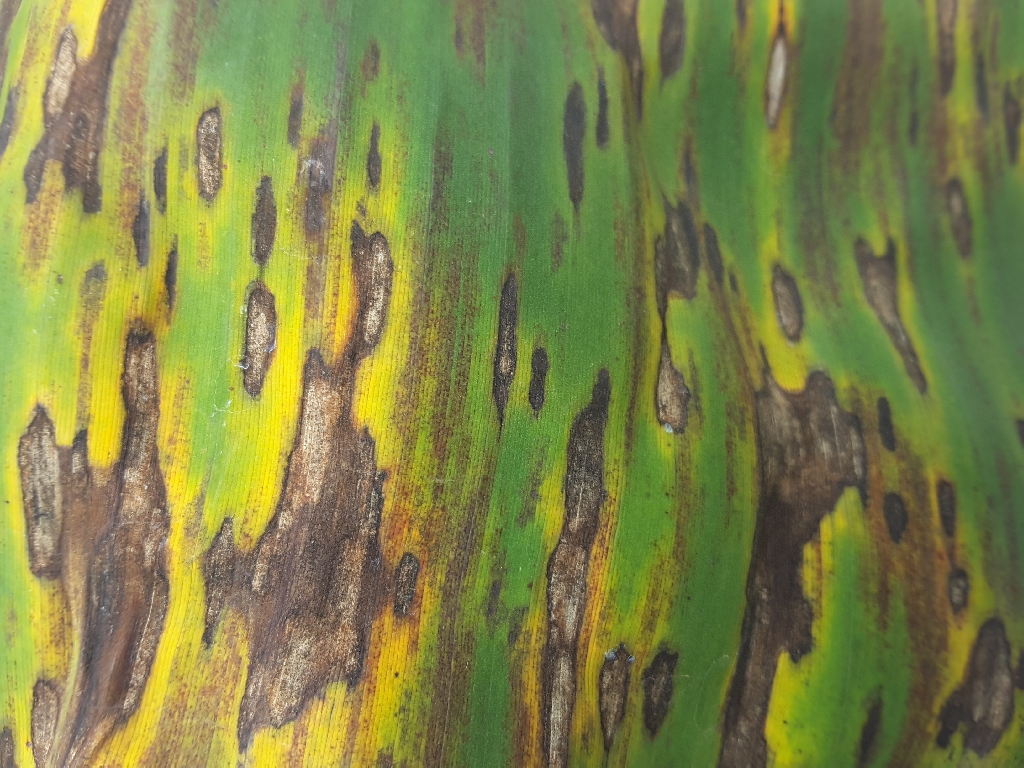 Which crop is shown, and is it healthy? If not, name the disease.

banana, black sigatoka
